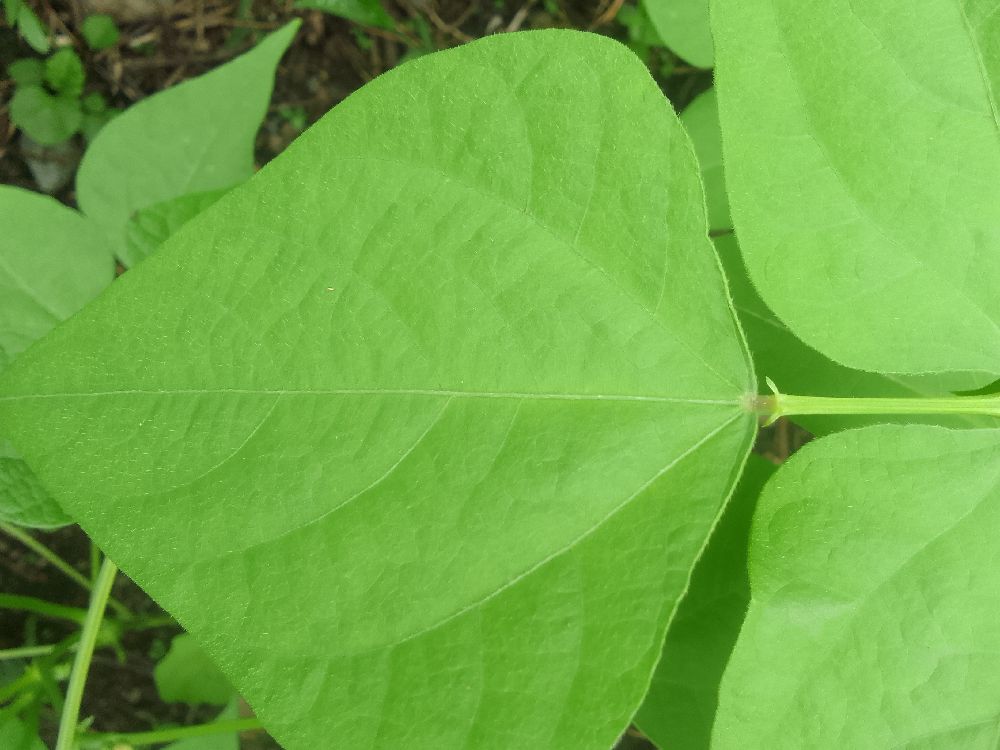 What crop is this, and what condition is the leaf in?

common bean, healthy
